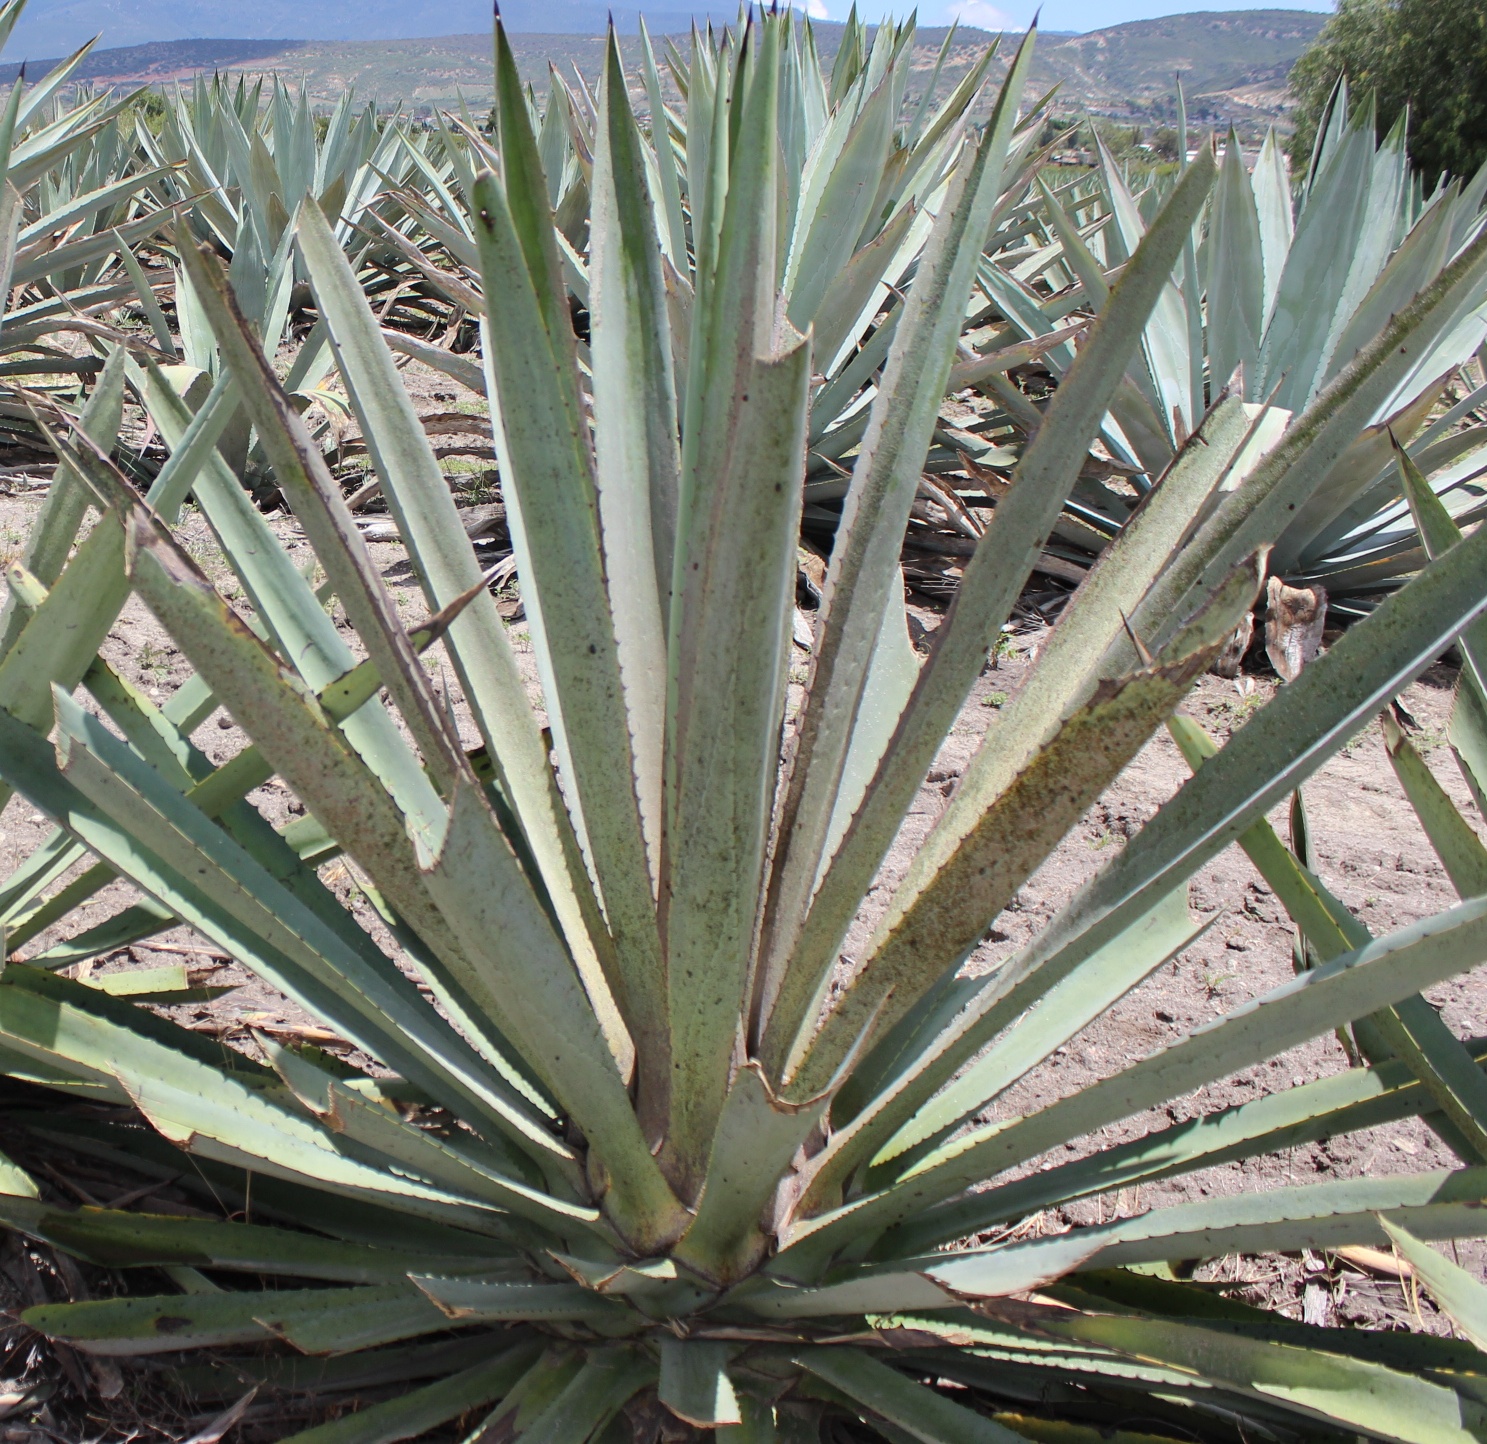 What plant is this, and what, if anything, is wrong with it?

agave, spotted
